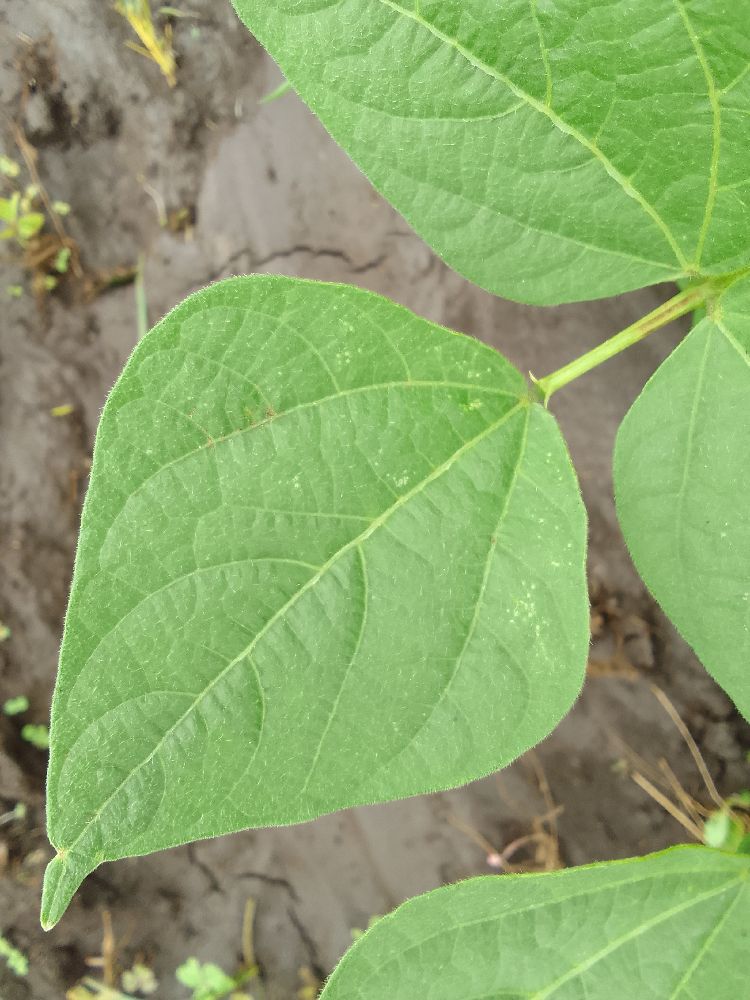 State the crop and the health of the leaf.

common bean, healthy
